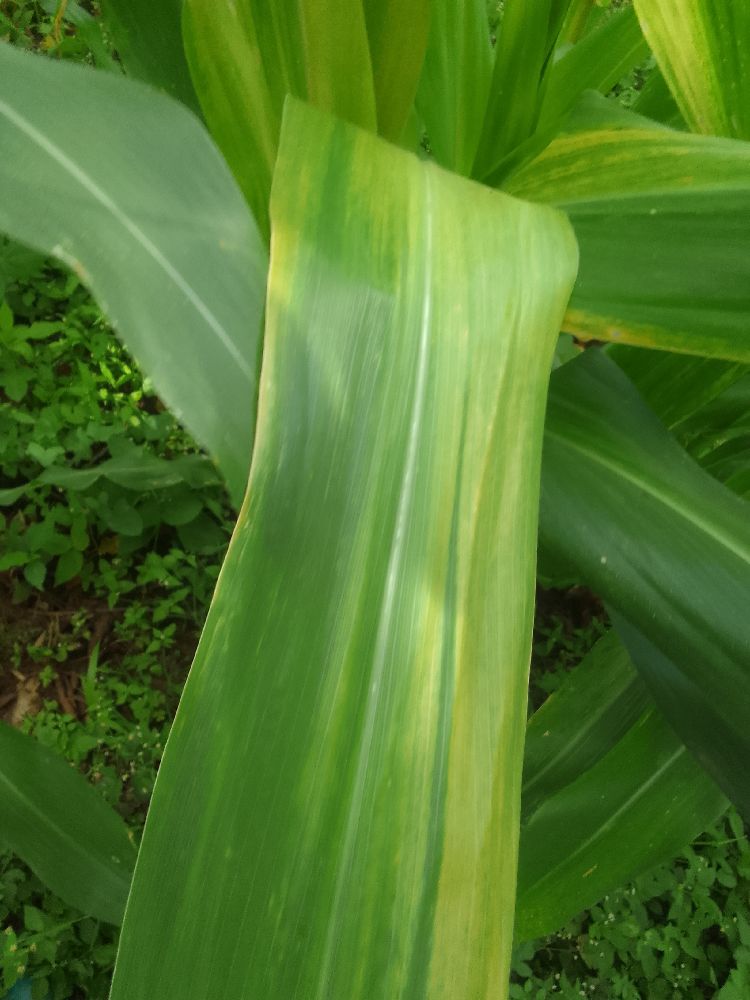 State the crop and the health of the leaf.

maize, maize lethal necrosis
